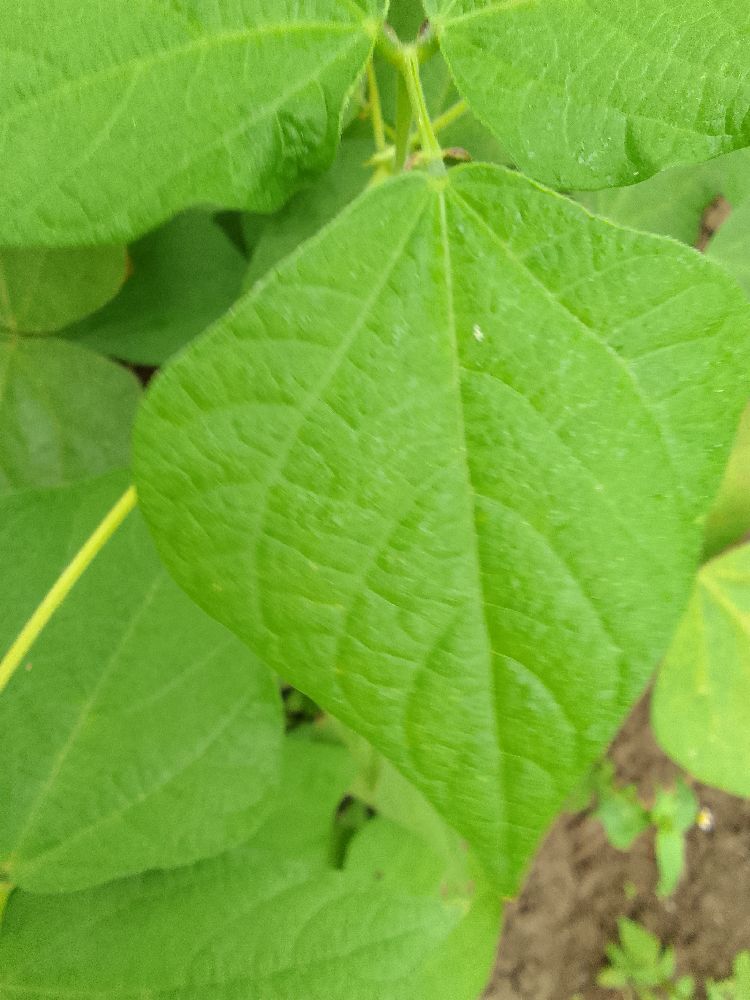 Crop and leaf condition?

common bean, healthy
